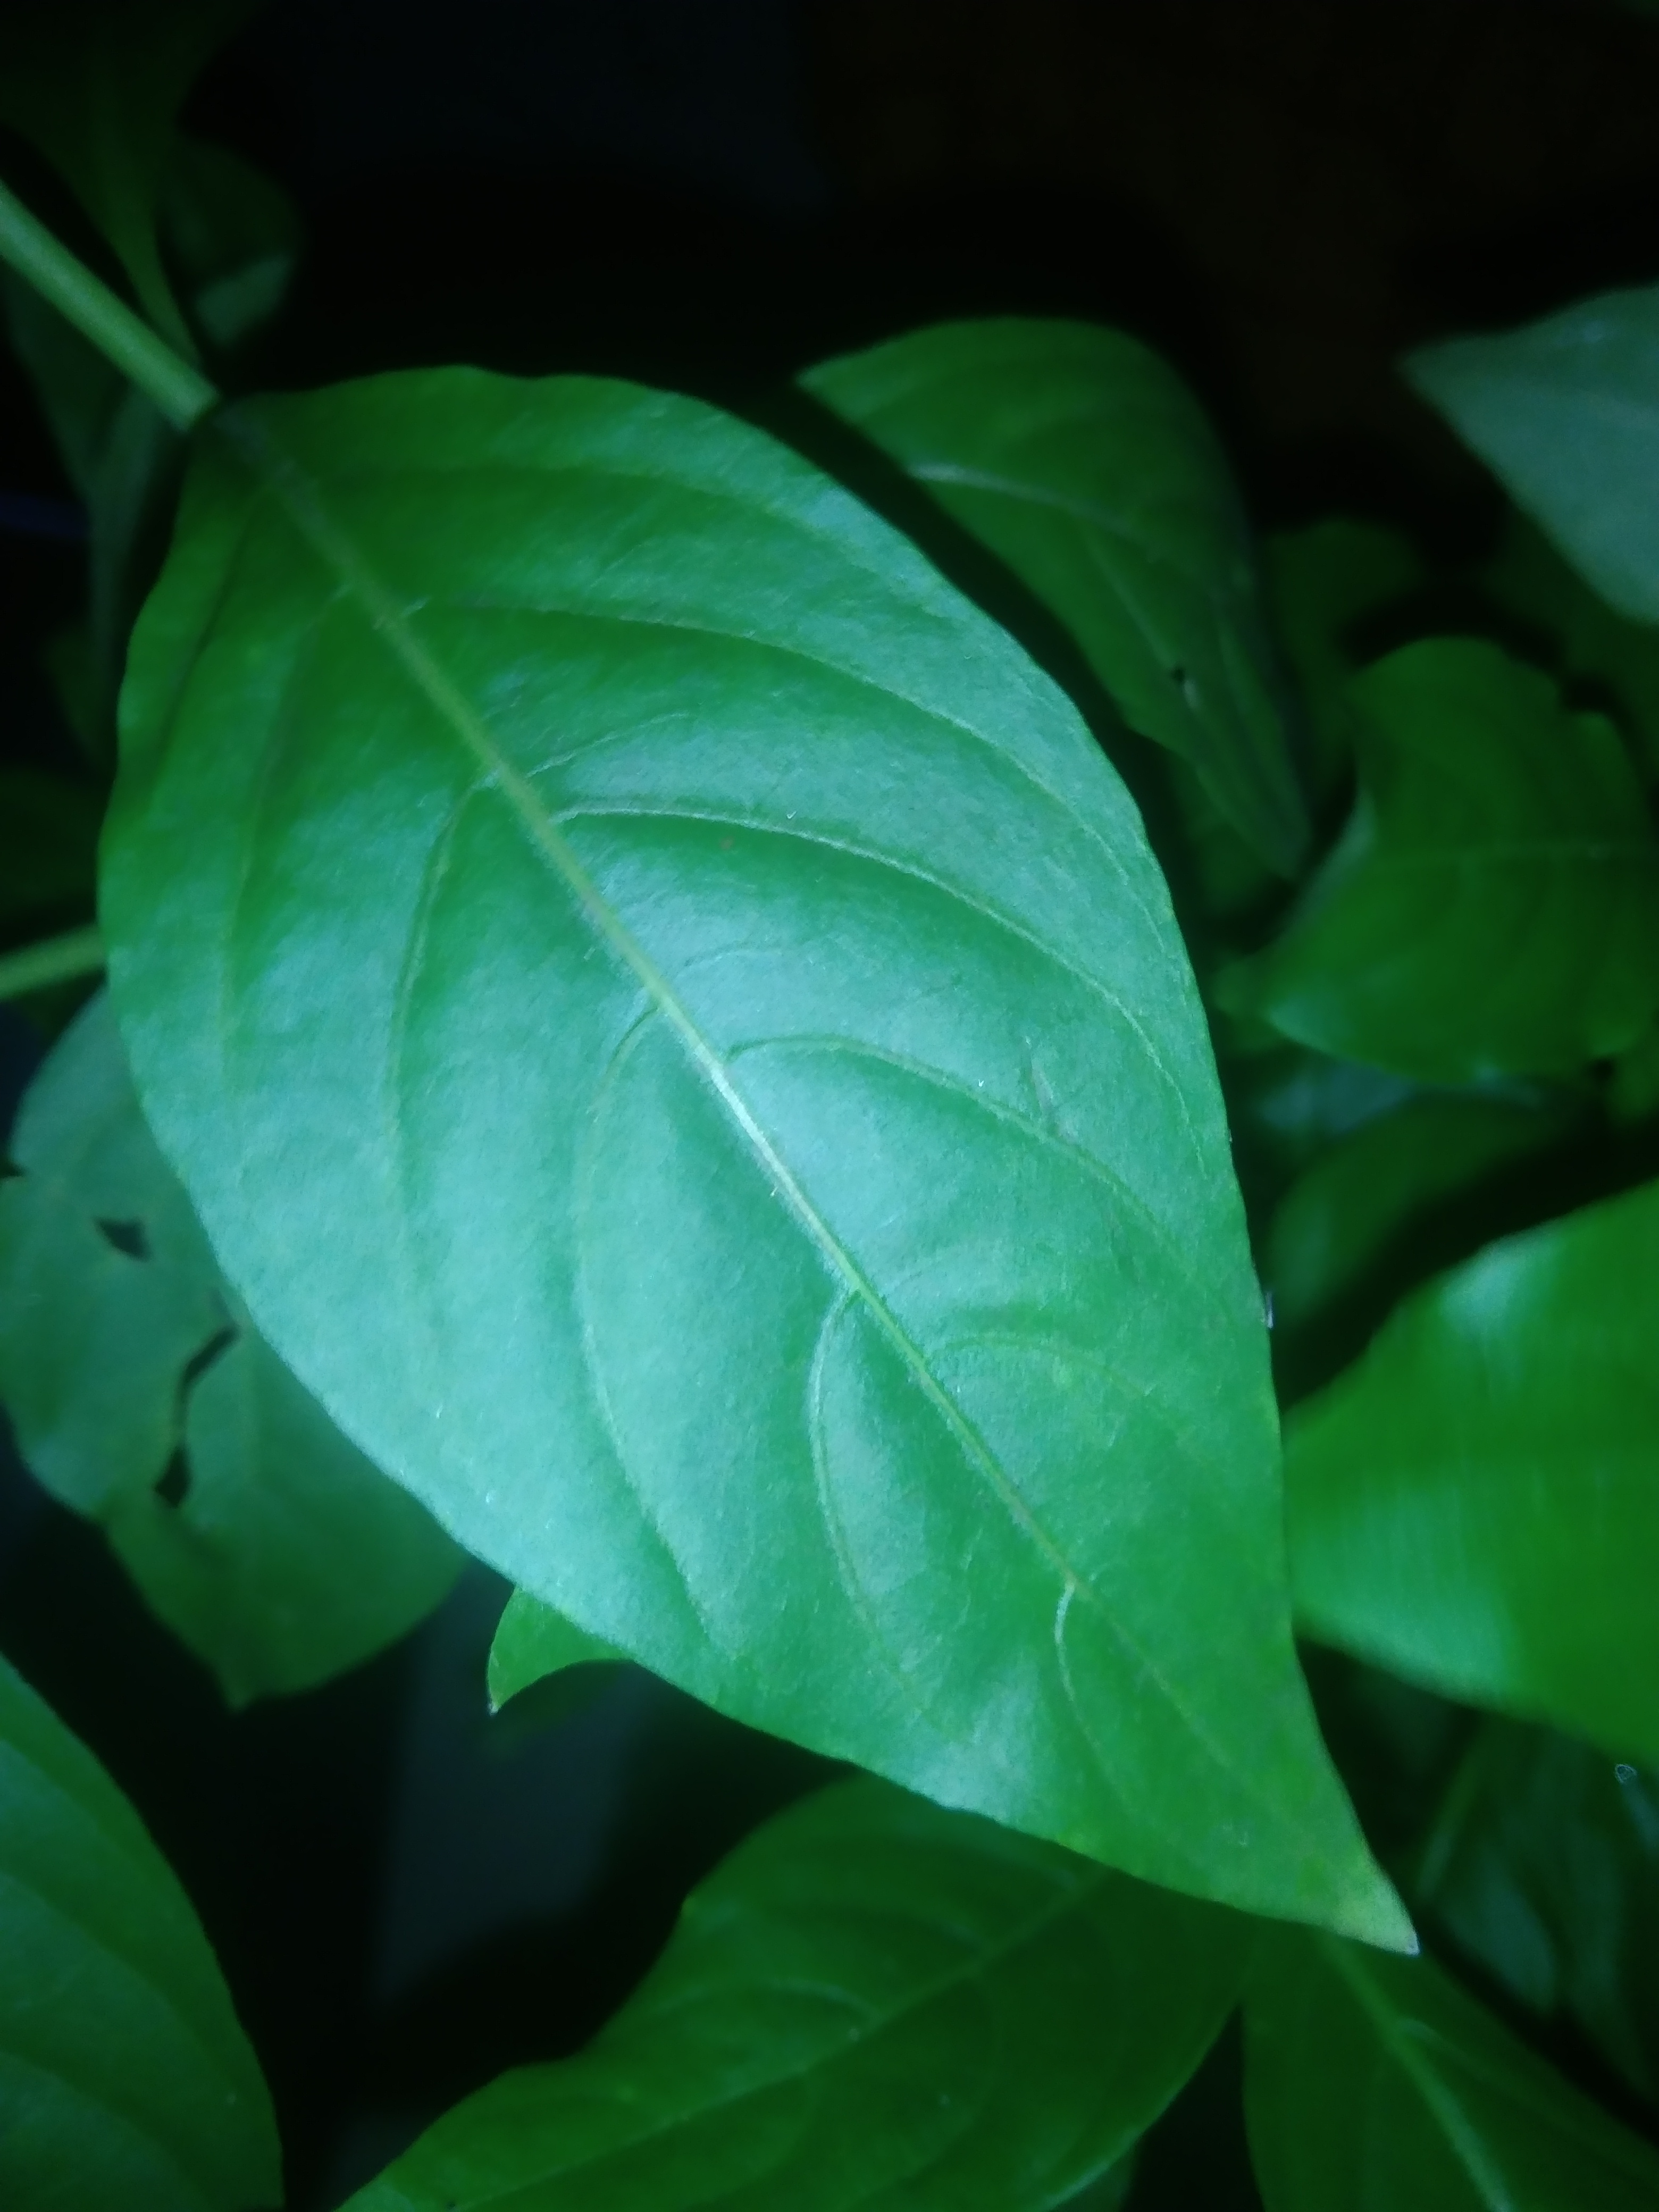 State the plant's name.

vasaka
